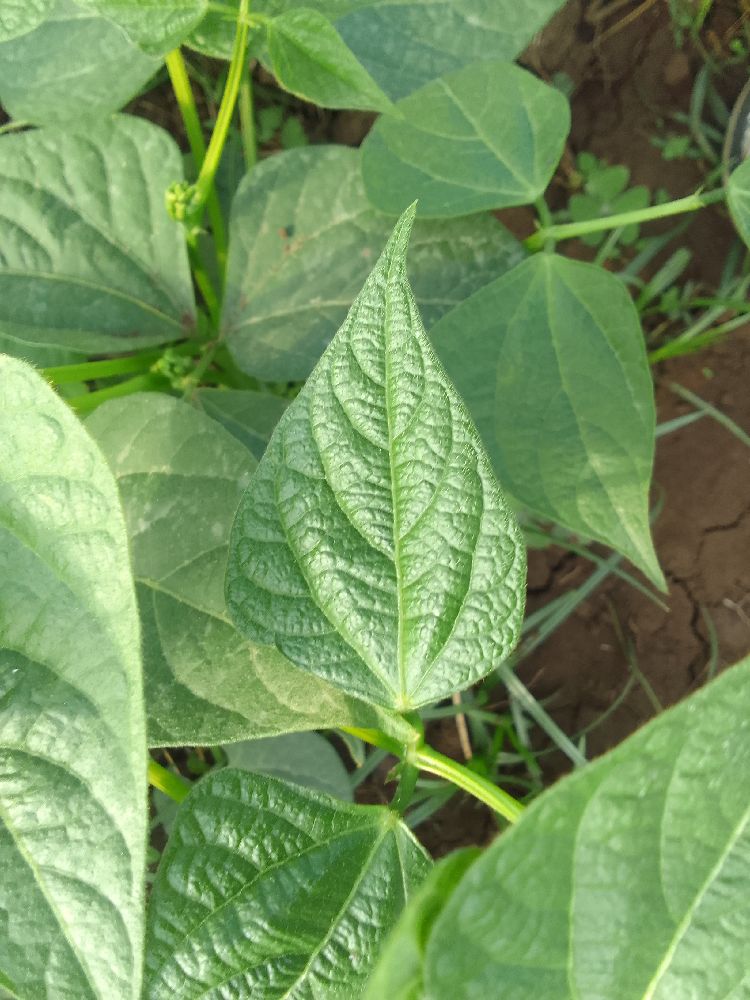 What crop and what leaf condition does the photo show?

common bean, healthy
